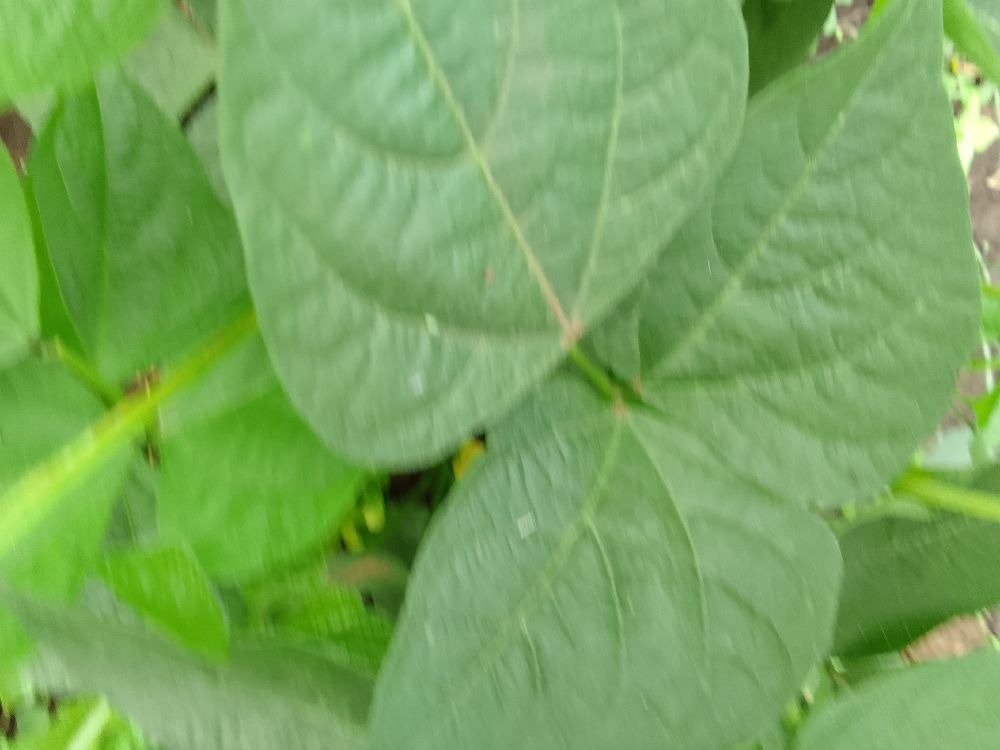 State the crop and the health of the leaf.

common bean, healthy
